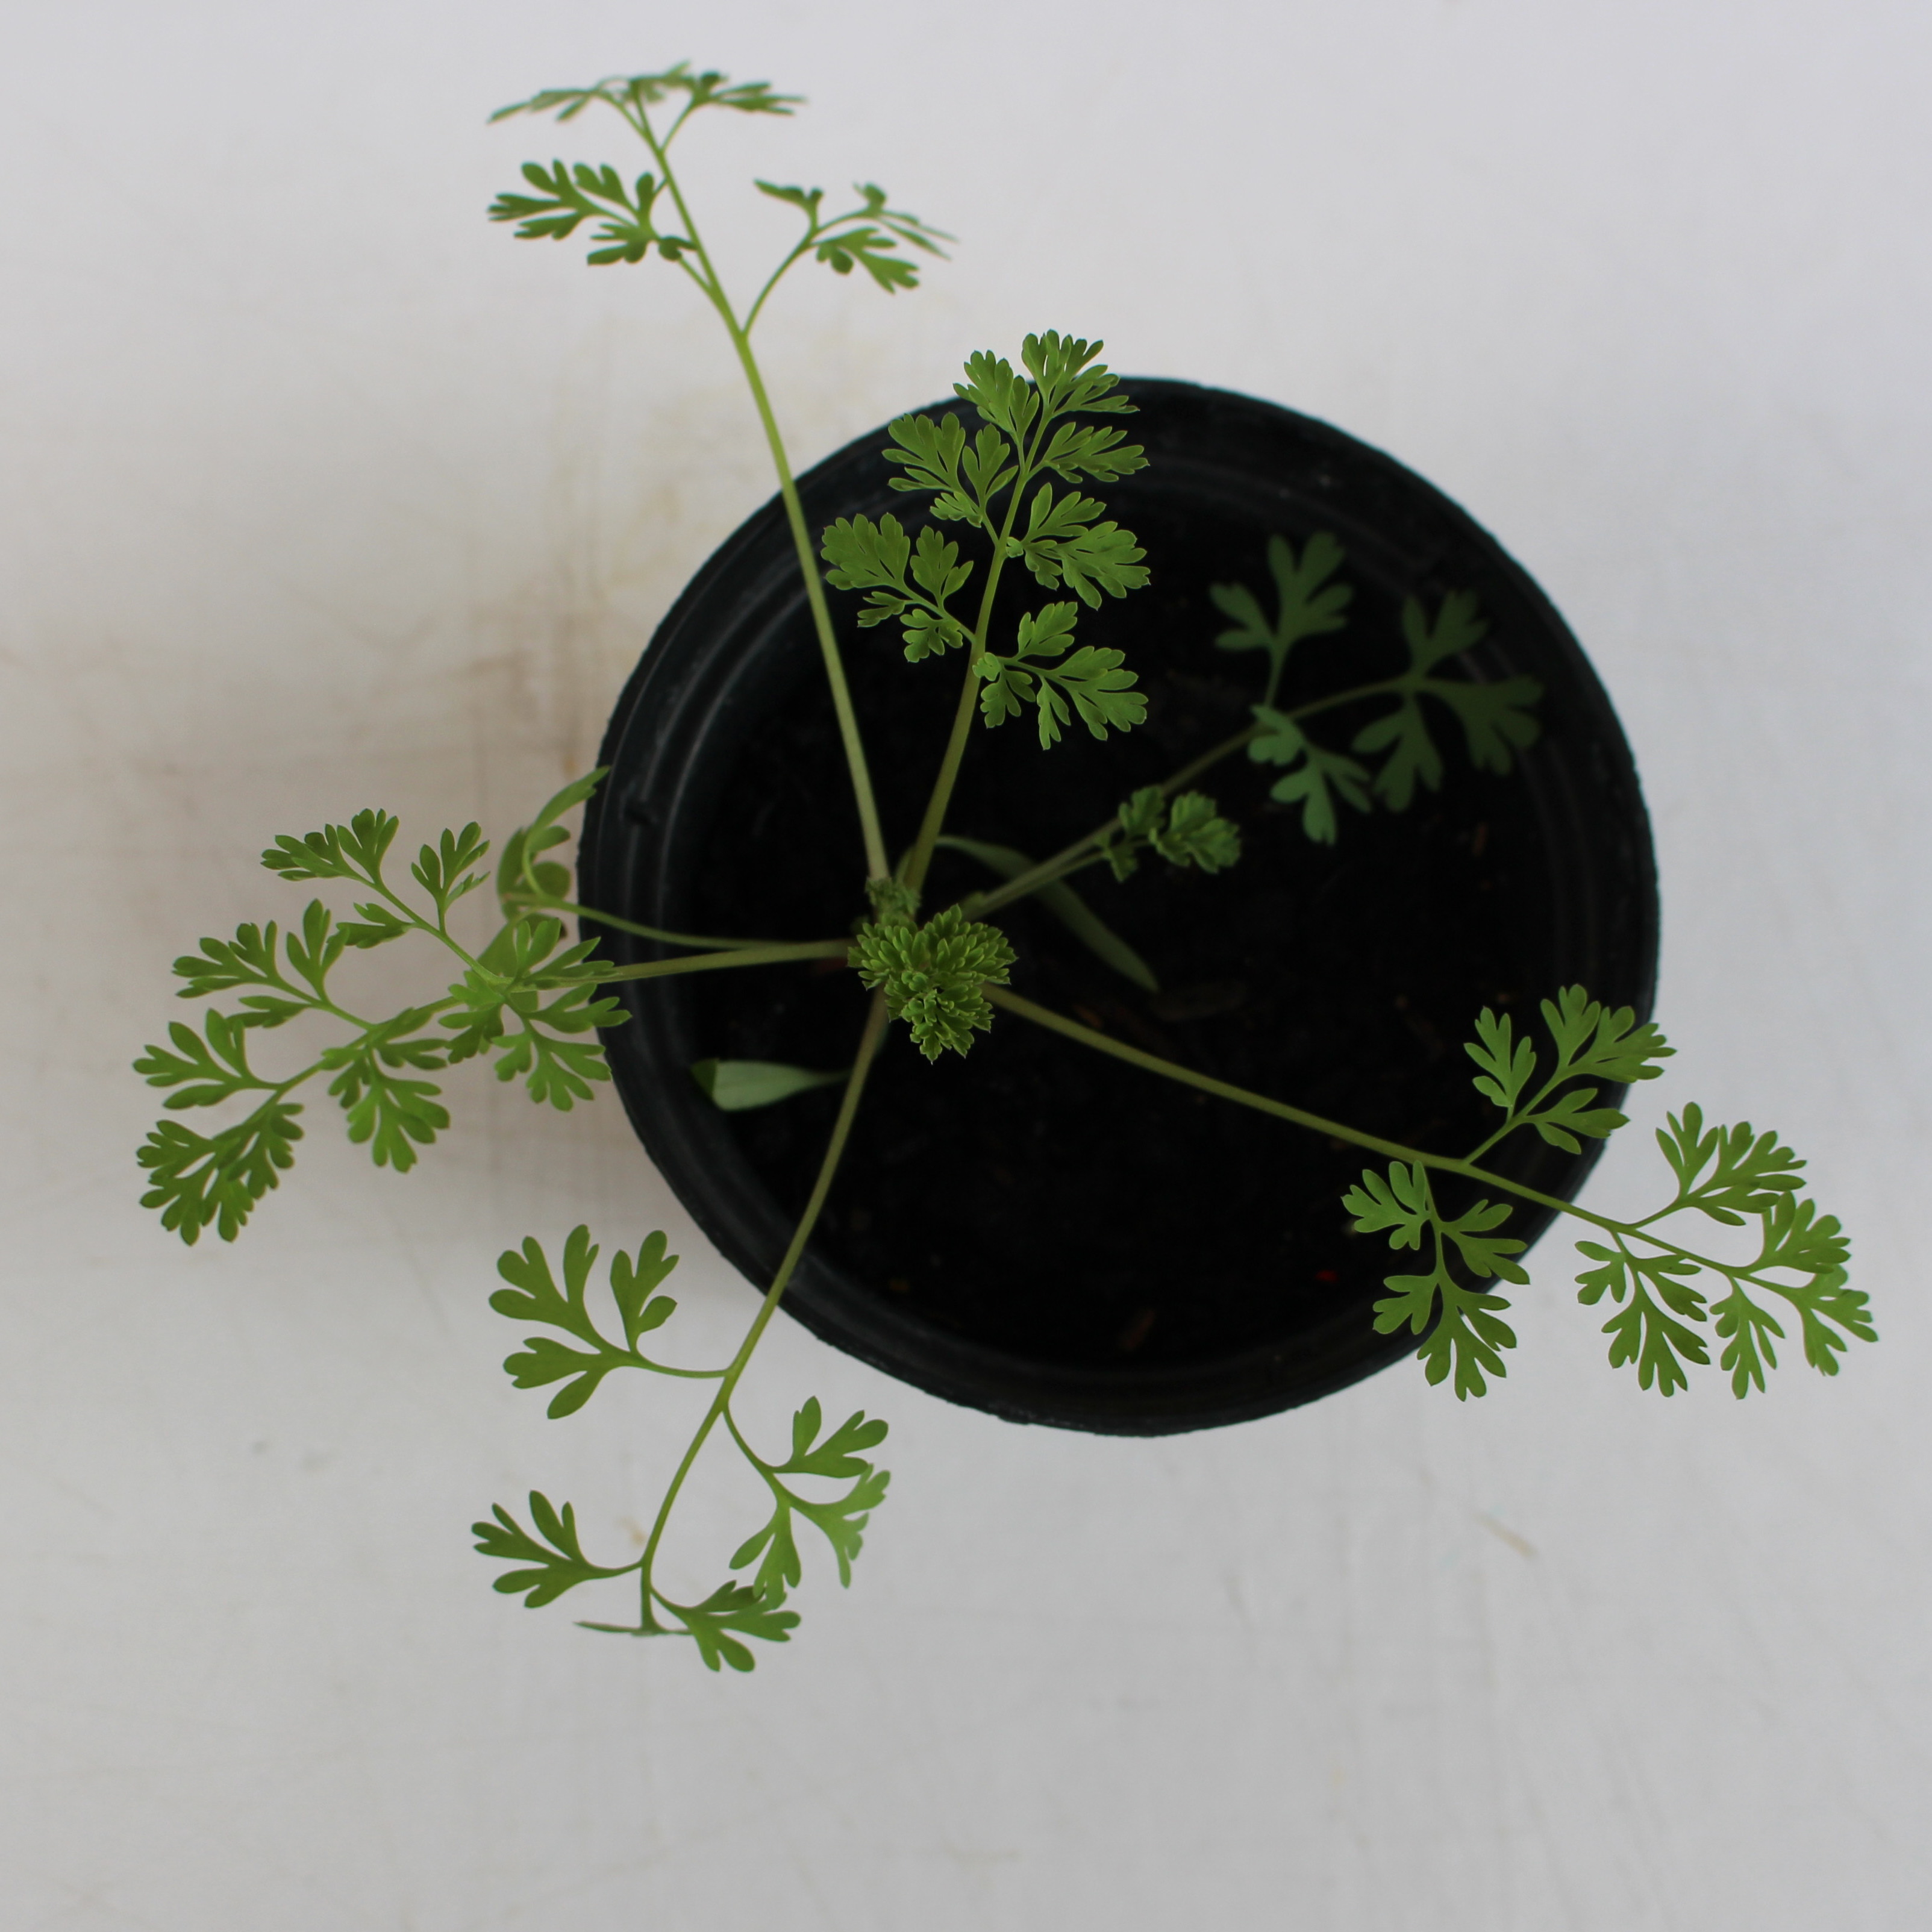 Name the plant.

Fumaria officinalis
